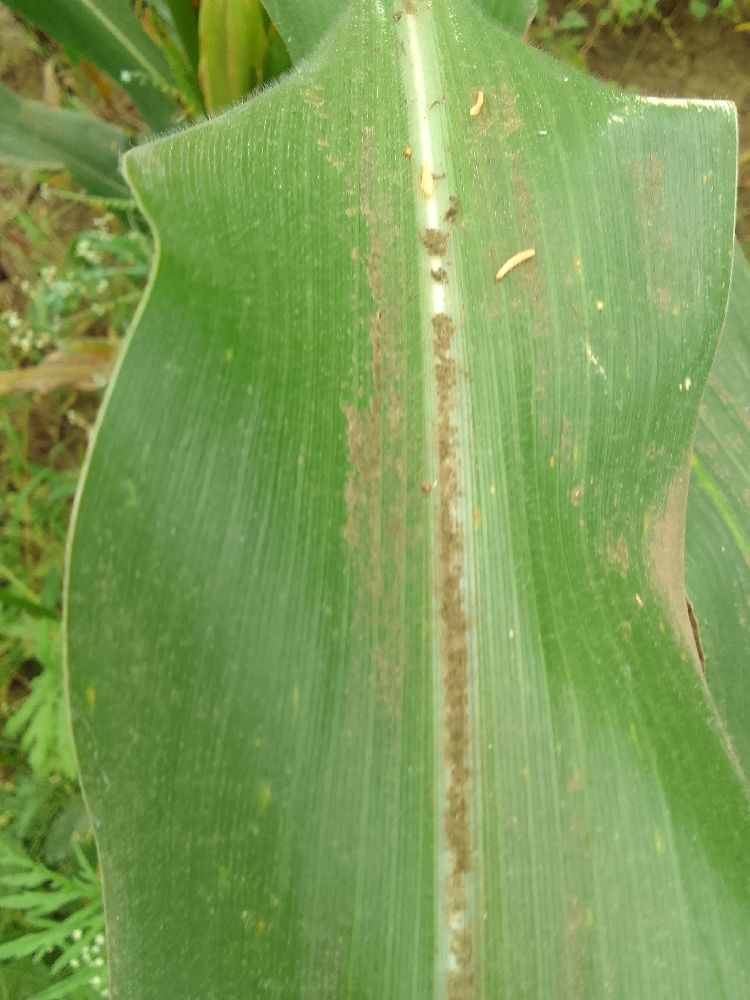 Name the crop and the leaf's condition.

maize, healthy
